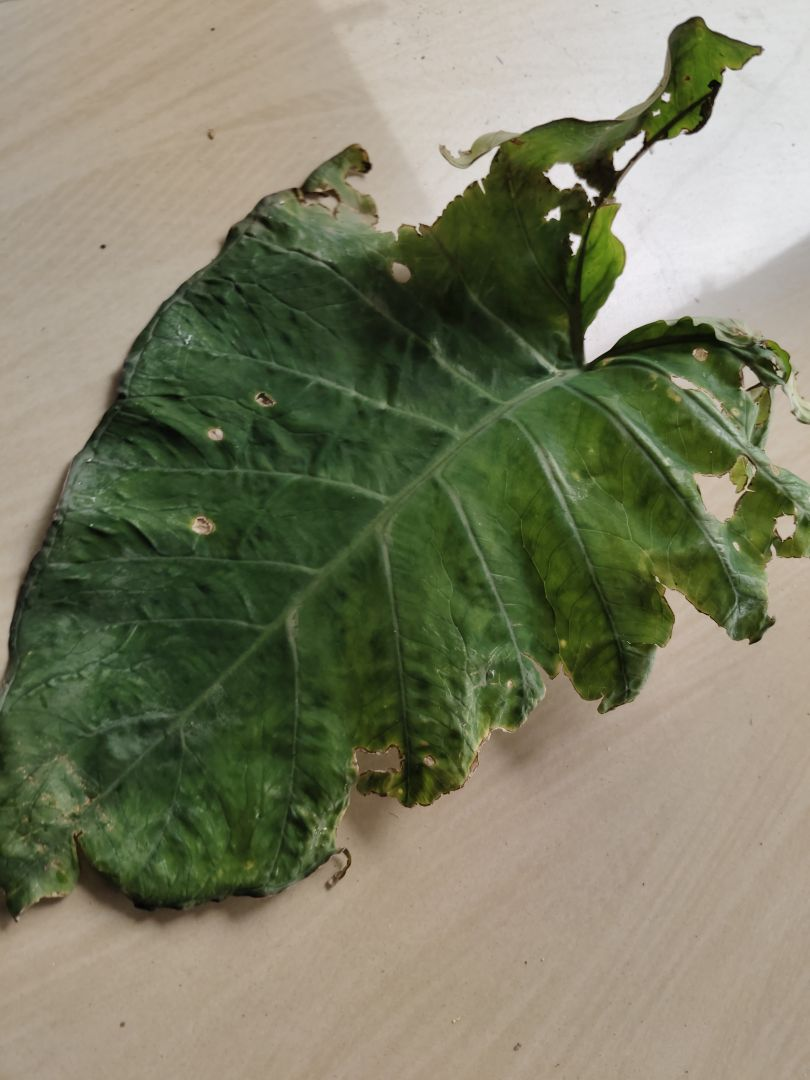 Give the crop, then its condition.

taro, leaf blight
